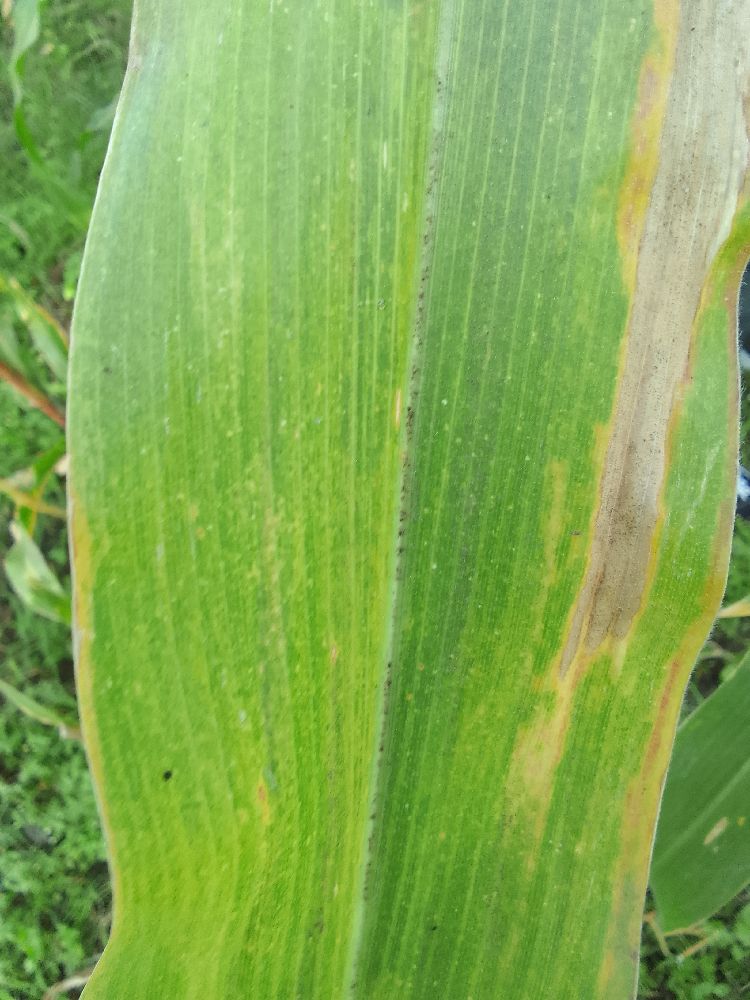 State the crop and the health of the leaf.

maize, maize lethal necrosis
